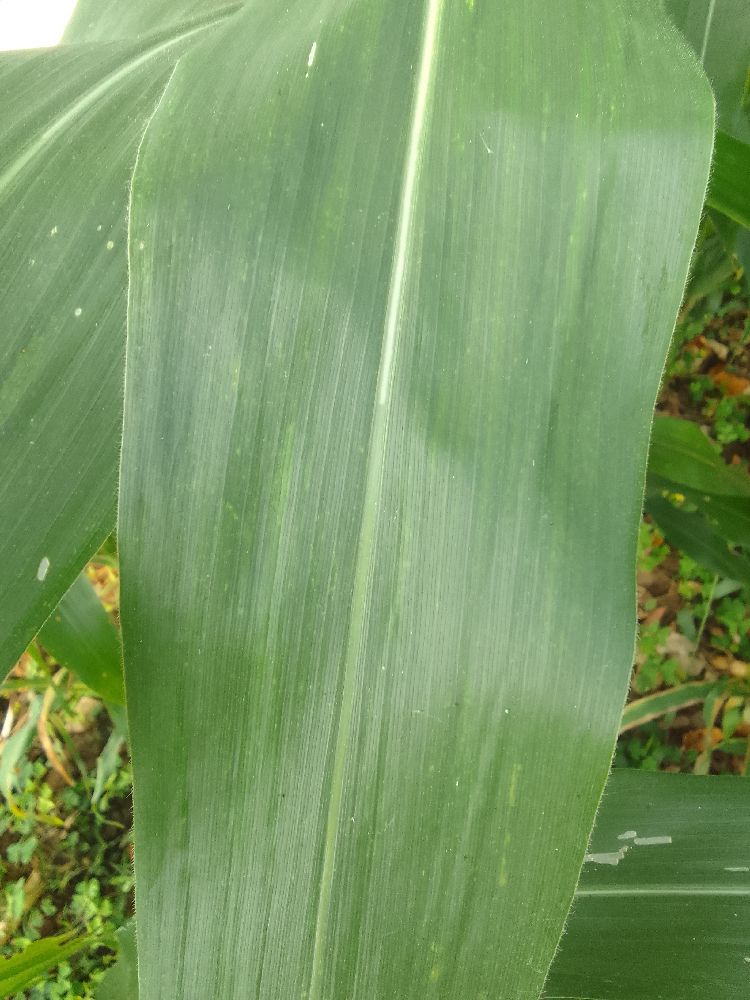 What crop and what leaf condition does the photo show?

maize, healthy
